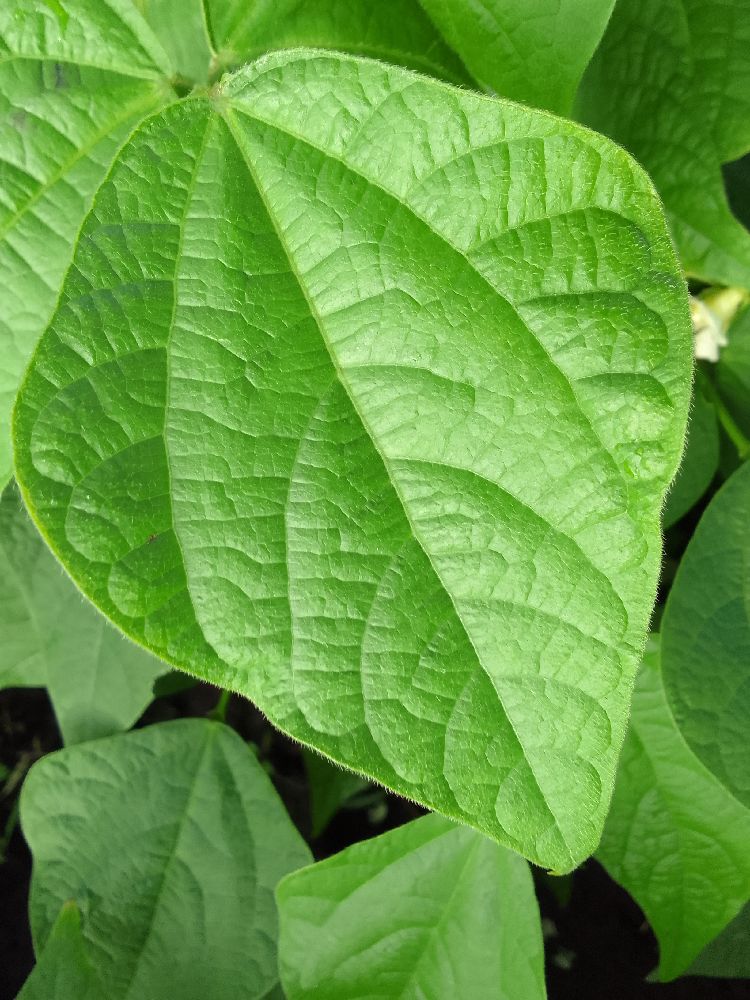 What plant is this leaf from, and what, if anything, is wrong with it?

common bean, healthy
